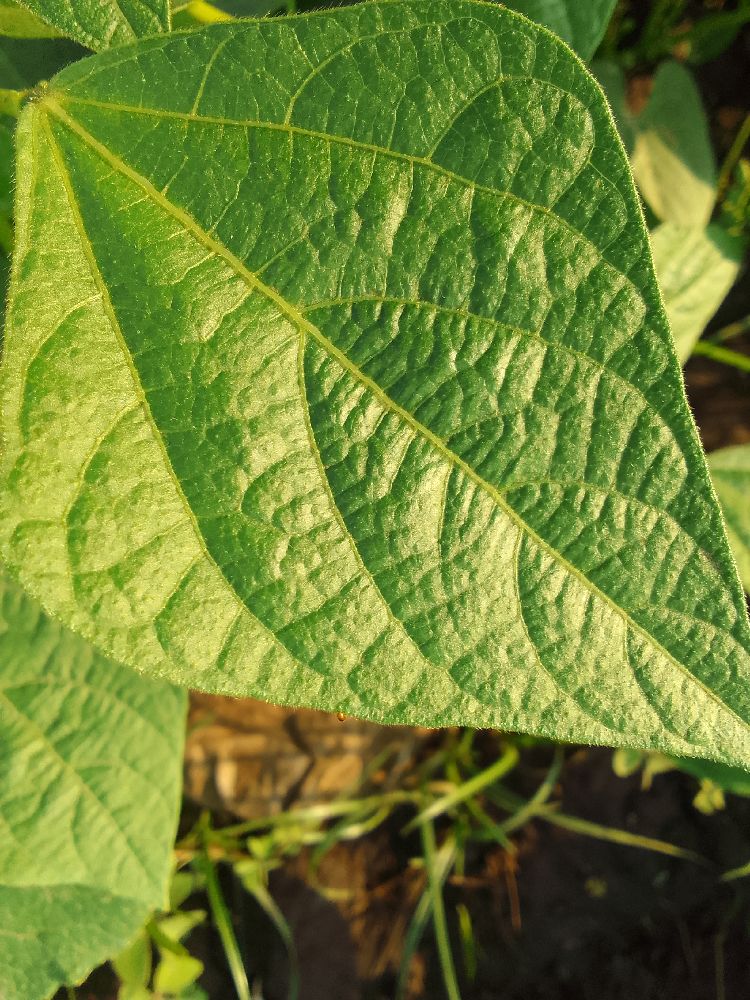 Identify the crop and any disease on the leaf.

common bean, healthy
